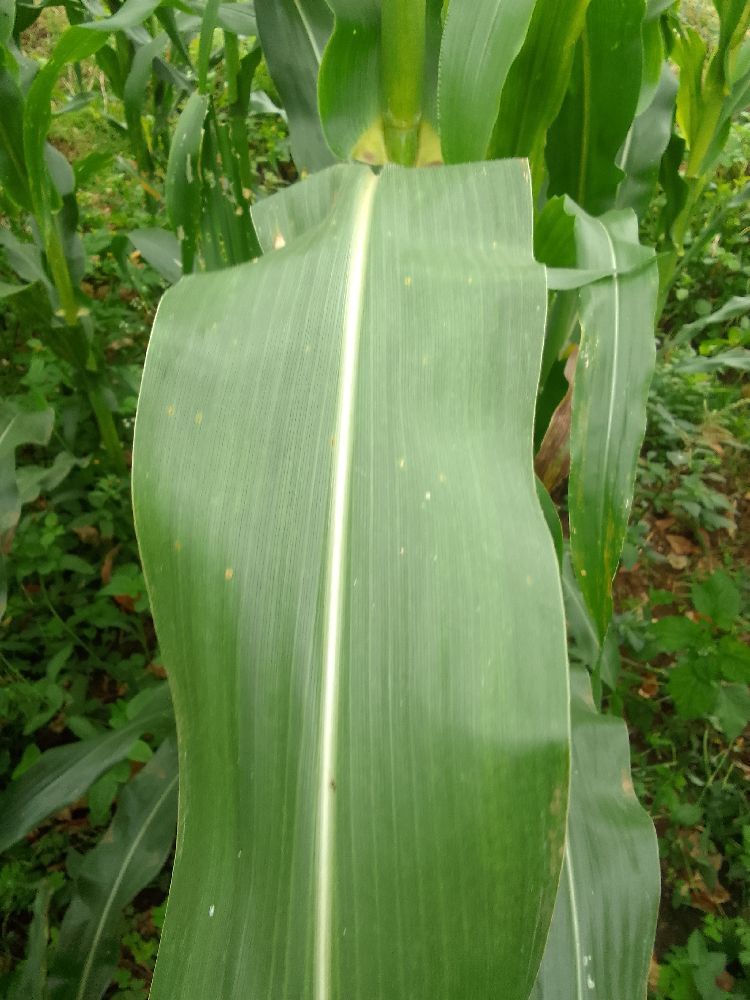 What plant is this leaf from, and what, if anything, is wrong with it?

maize, healthy
